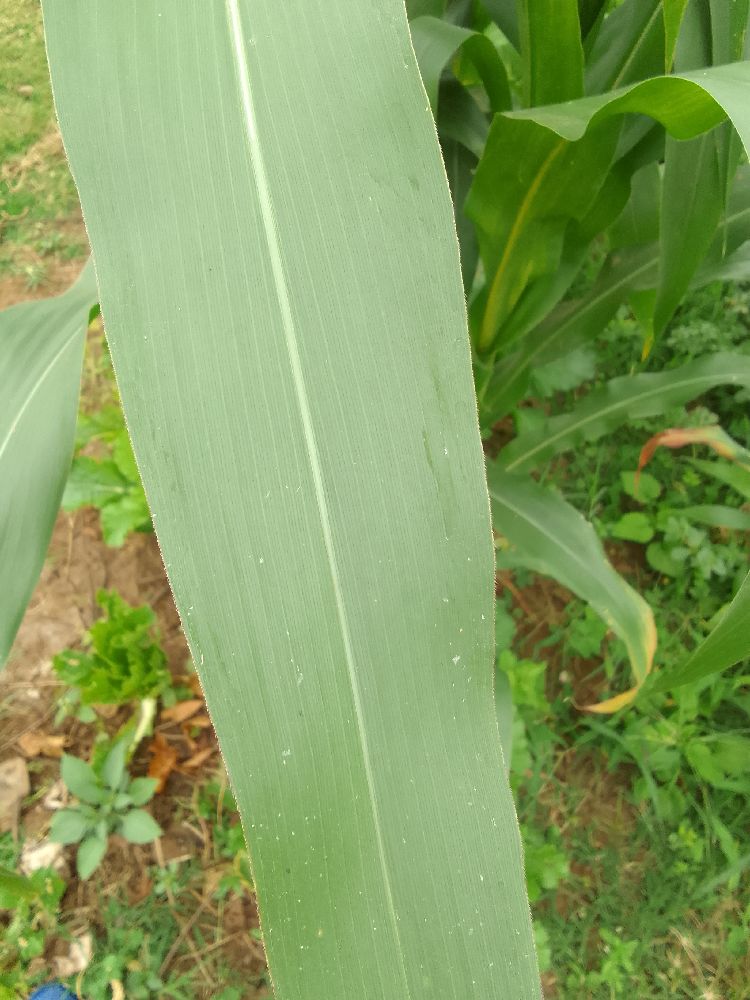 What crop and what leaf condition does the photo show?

maize, healthy
